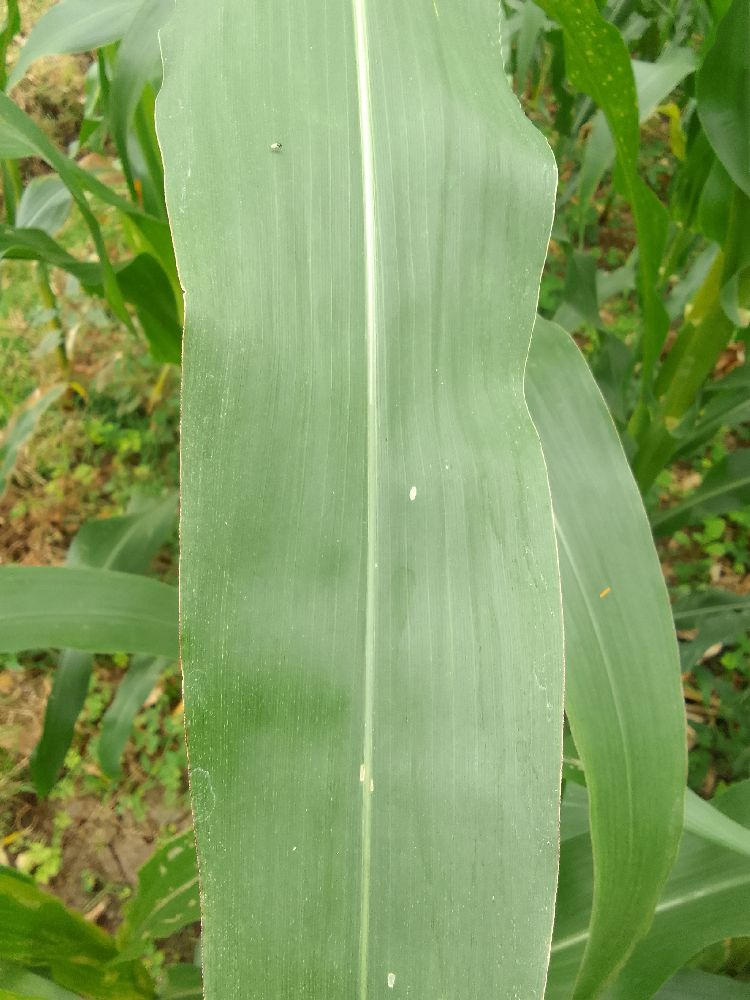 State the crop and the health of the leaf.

maize, healthy
